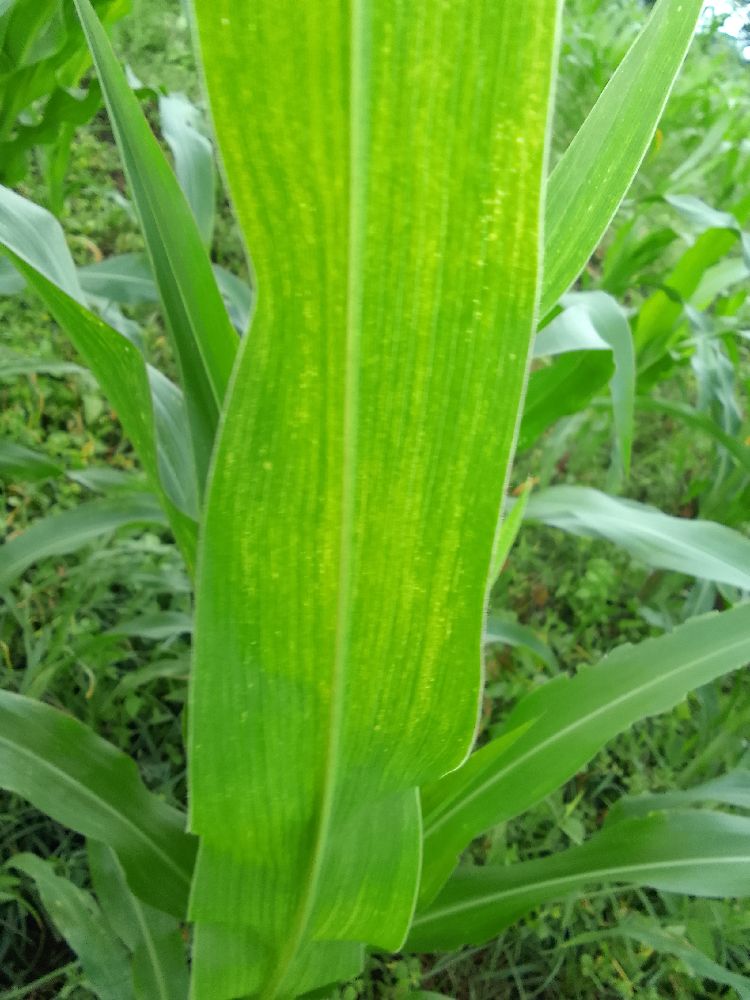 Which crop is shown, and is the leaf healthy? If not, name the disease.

maize, maize lethal necrosis
